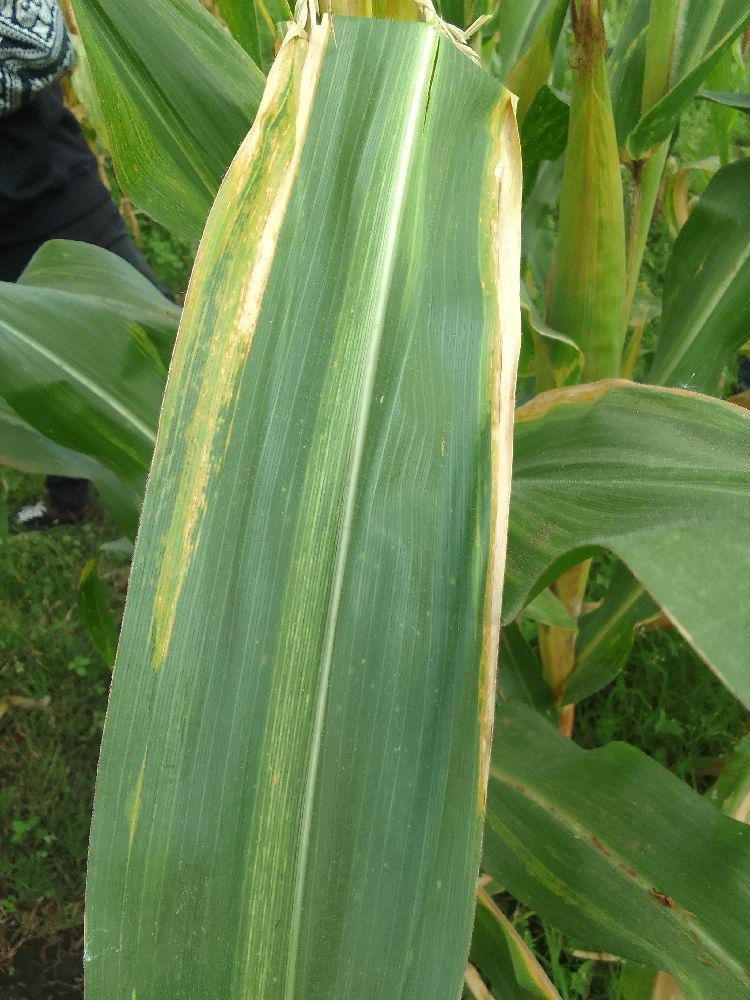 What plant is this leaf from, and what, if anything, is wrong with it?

maize, maize lethal necrosis
